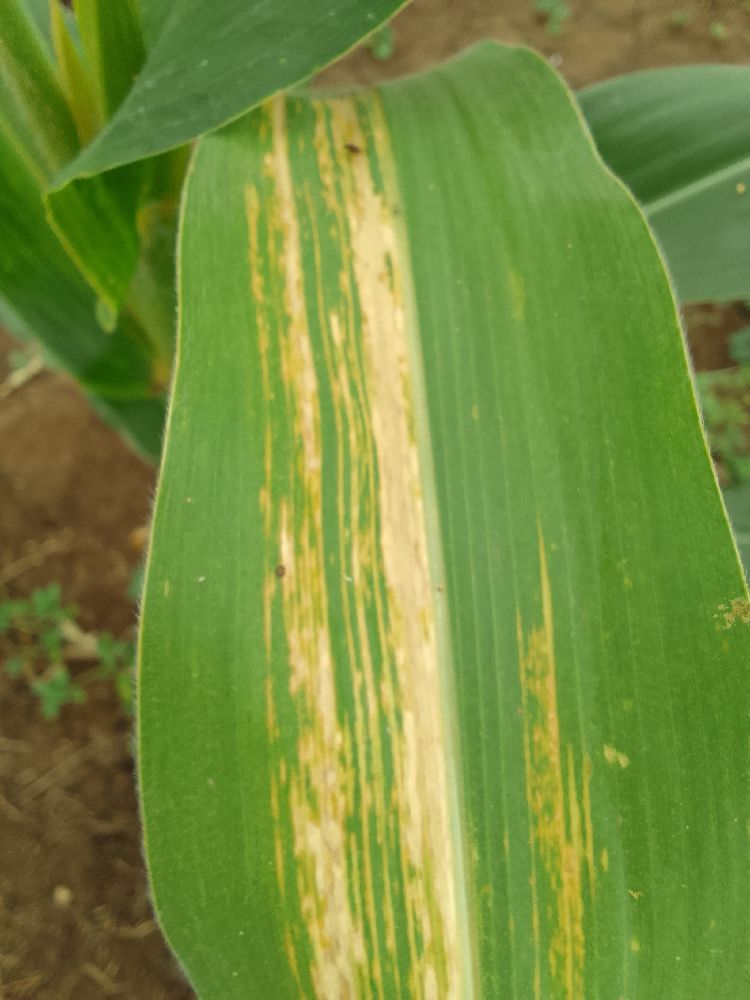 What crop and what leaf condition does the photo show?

maize, maize lethal necrosis
